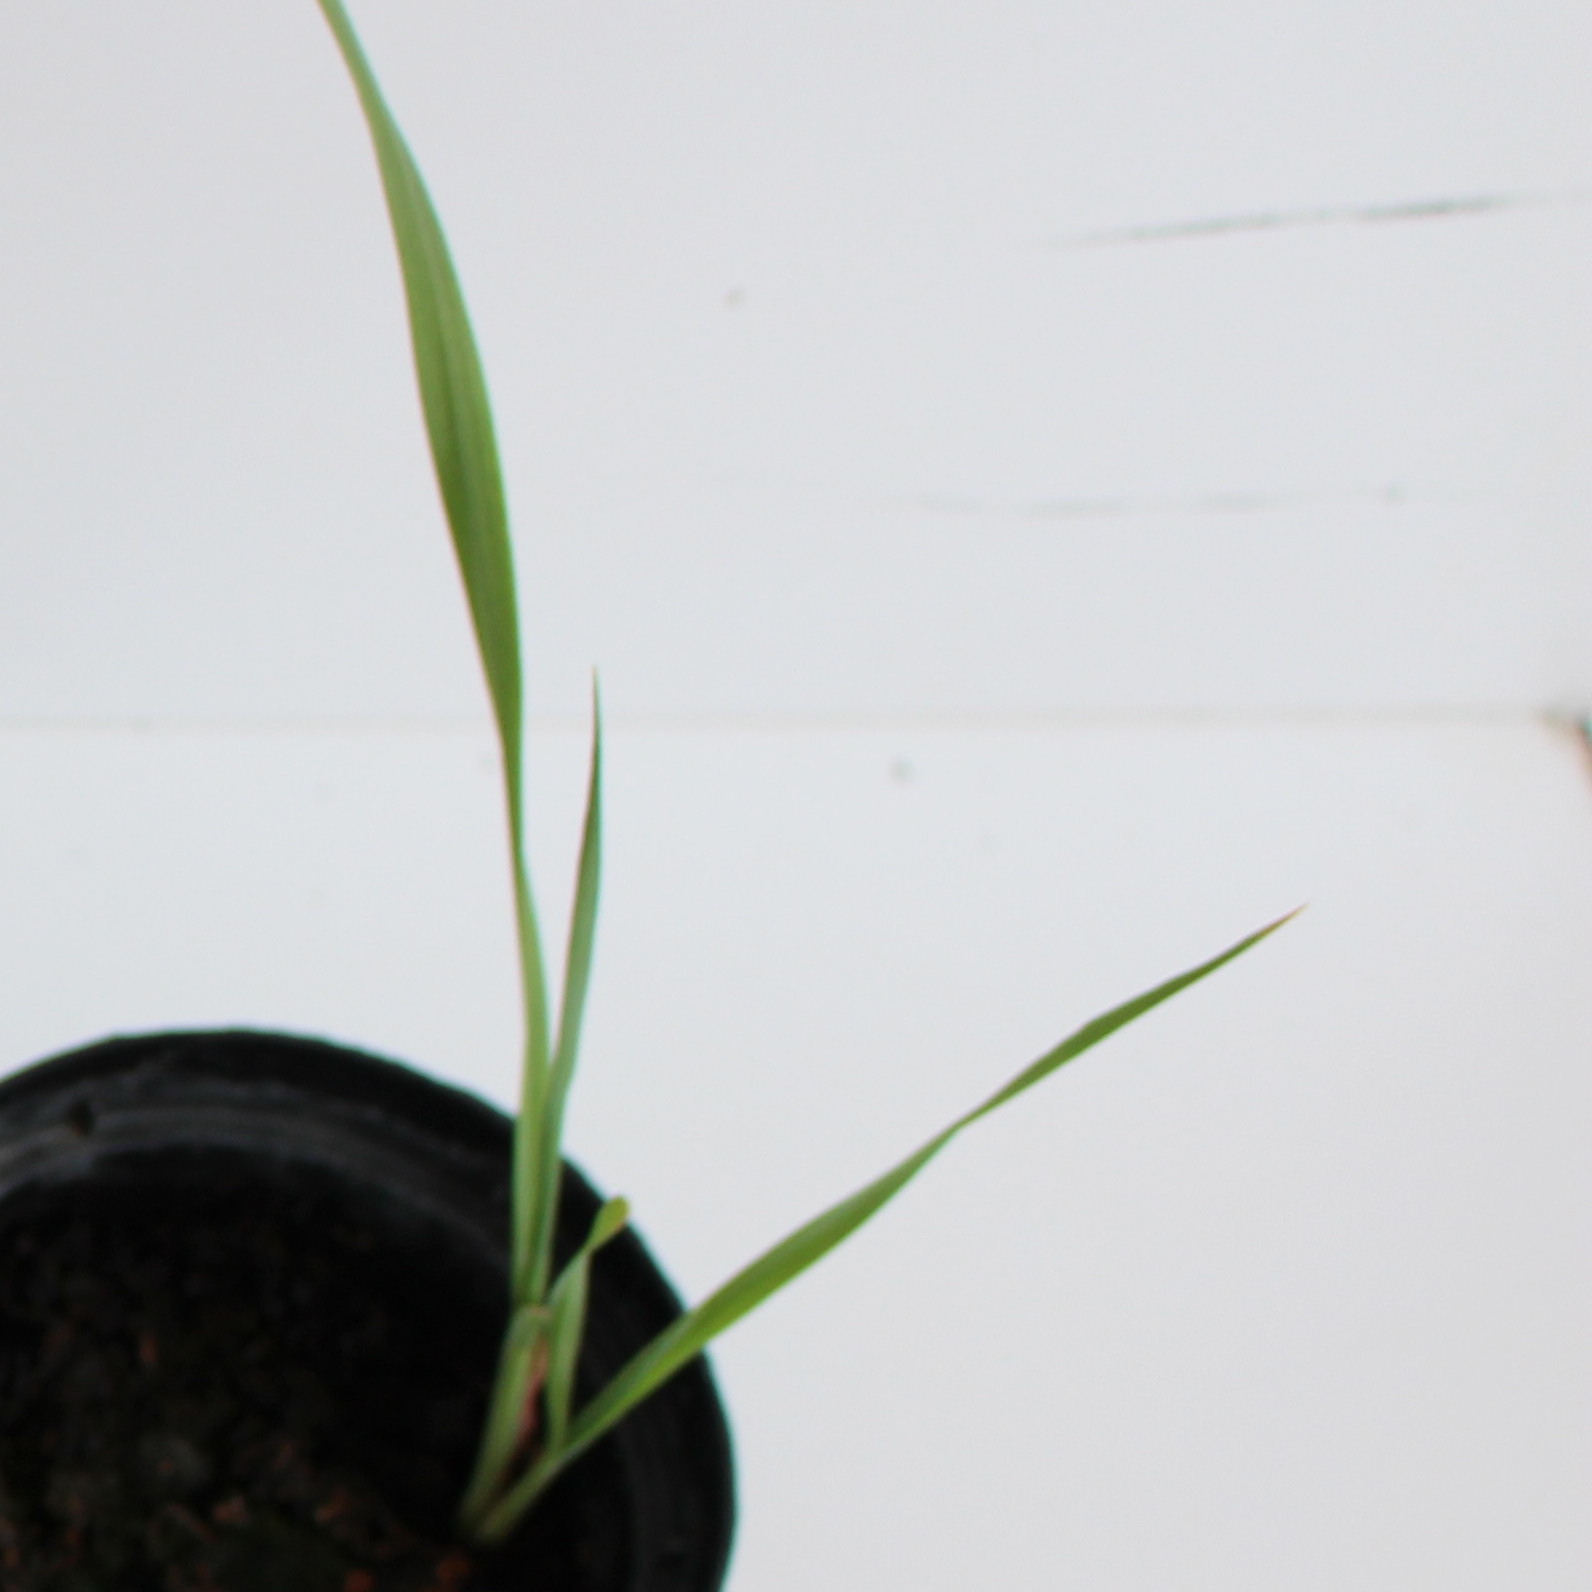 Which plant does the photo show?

Avena sterilis
